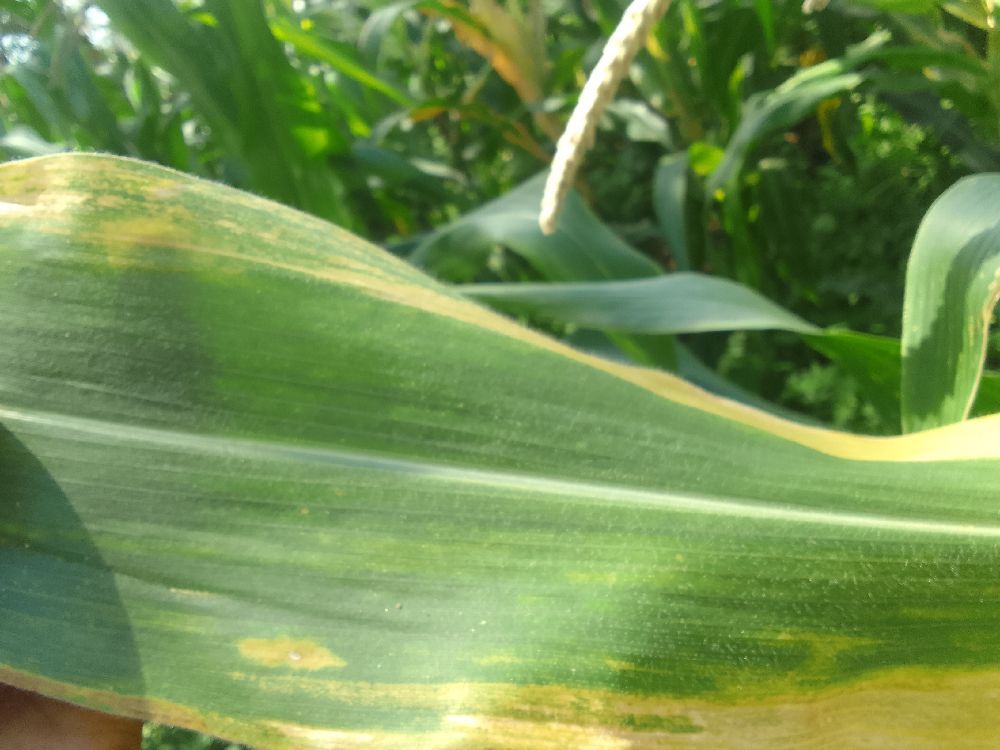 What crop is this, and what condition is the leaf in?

maize, maize lethal necrosis
